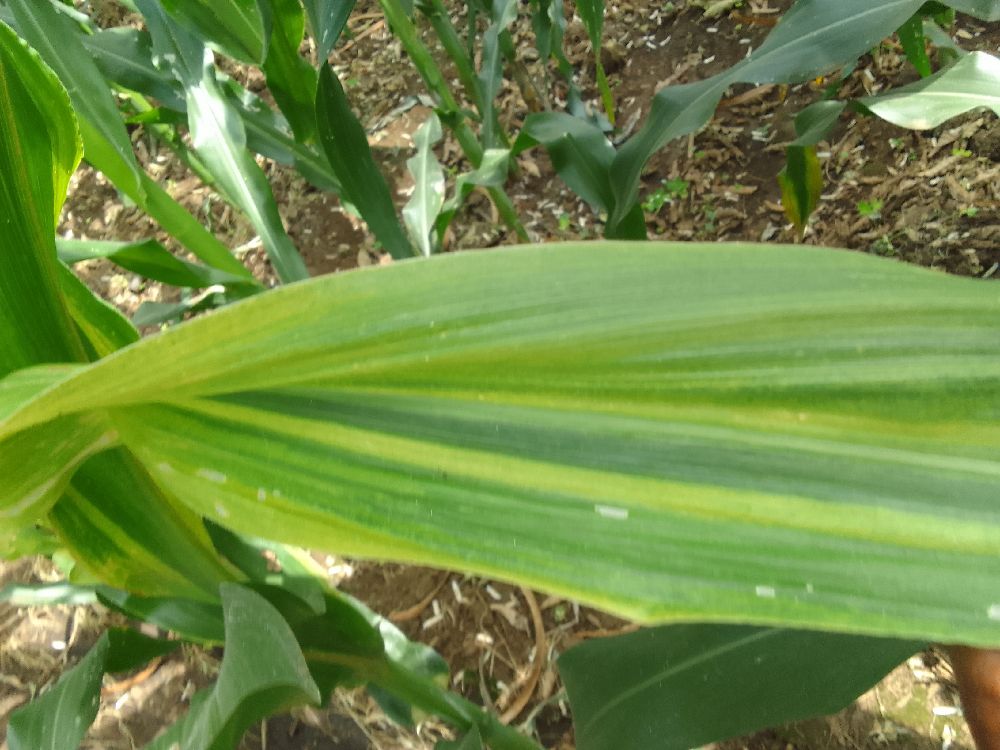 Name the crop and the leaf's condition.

maize, maize lethal necrosis
